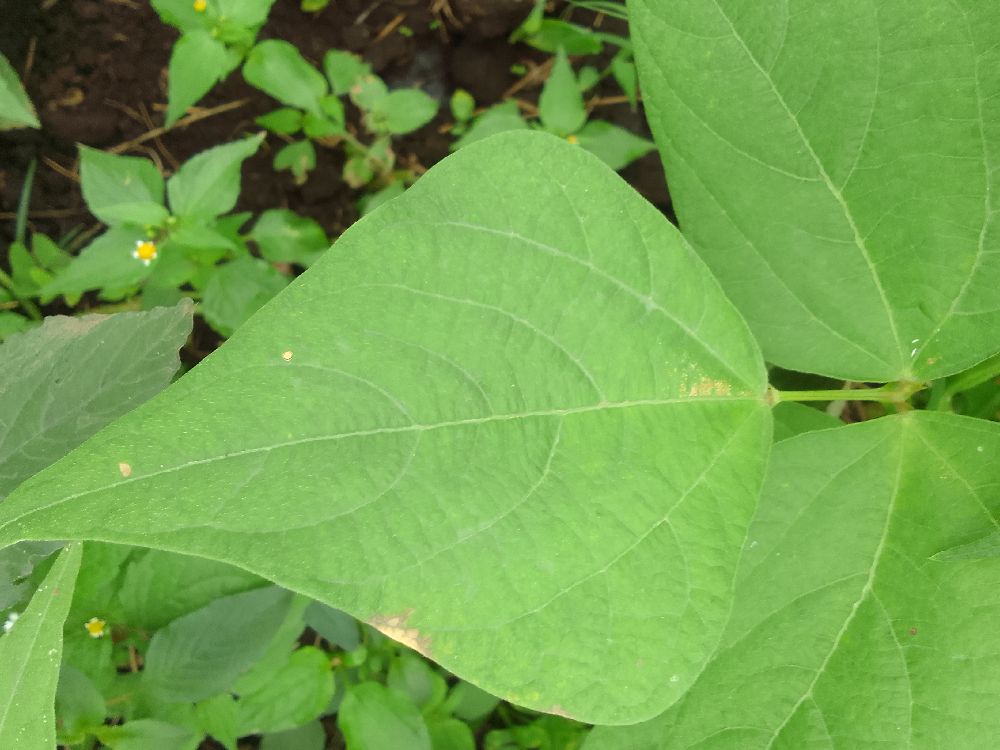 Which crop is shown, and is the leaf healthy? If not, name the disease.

common bean, healthy
